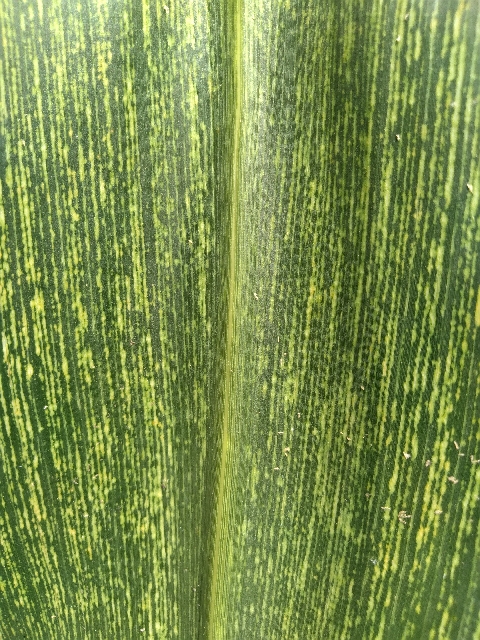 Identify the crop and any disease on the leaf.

maize, maize streak virus
